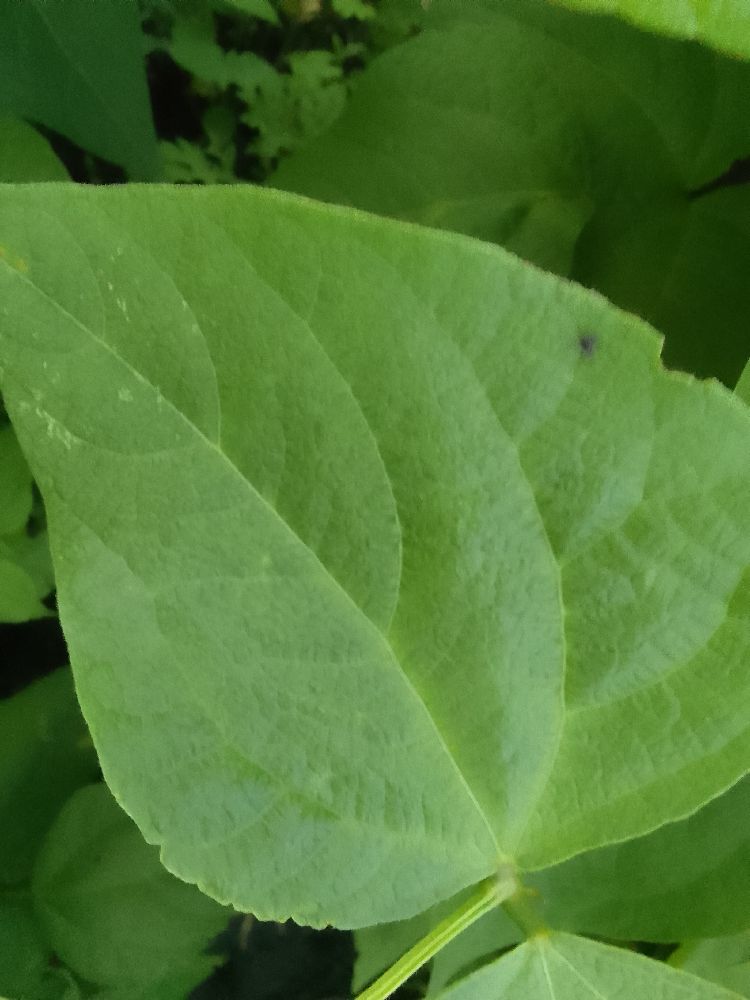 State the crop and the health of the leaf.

common bean, healthy
